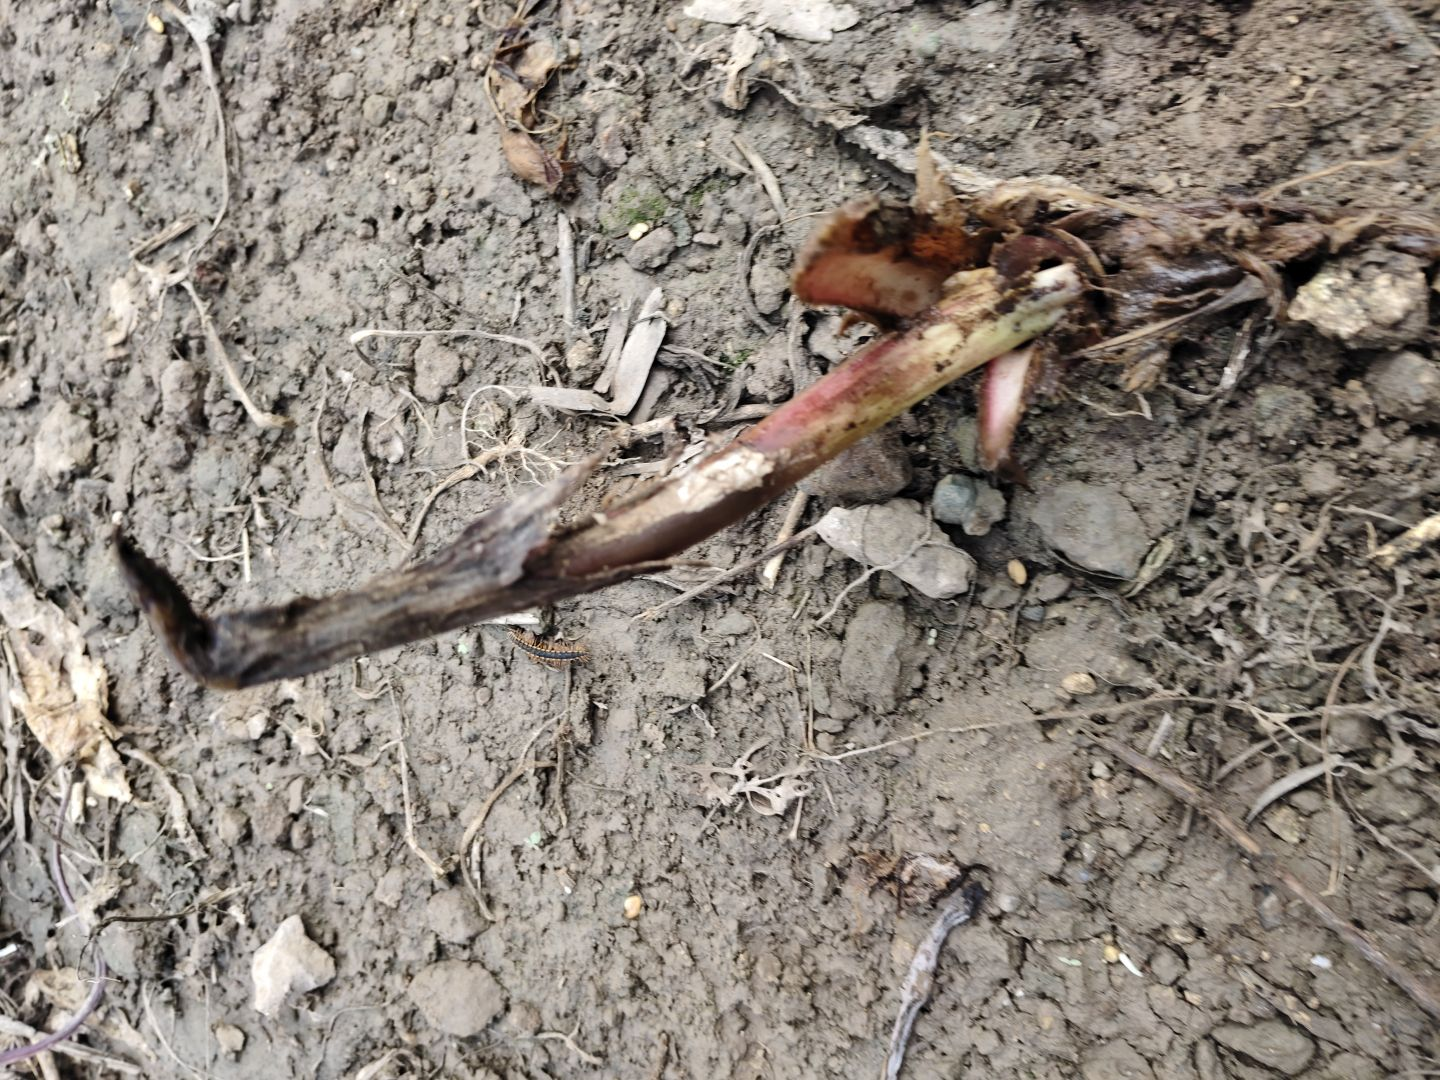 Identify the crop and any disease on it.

taro, root rot
